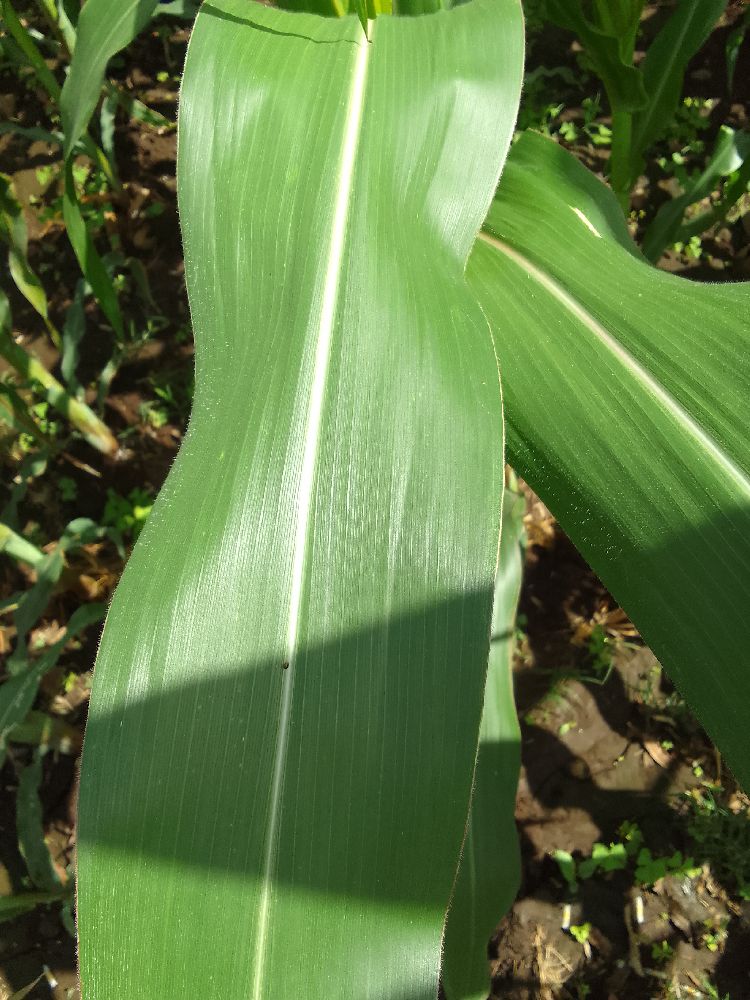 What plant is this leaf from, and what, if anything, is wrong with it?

maize, healthy
